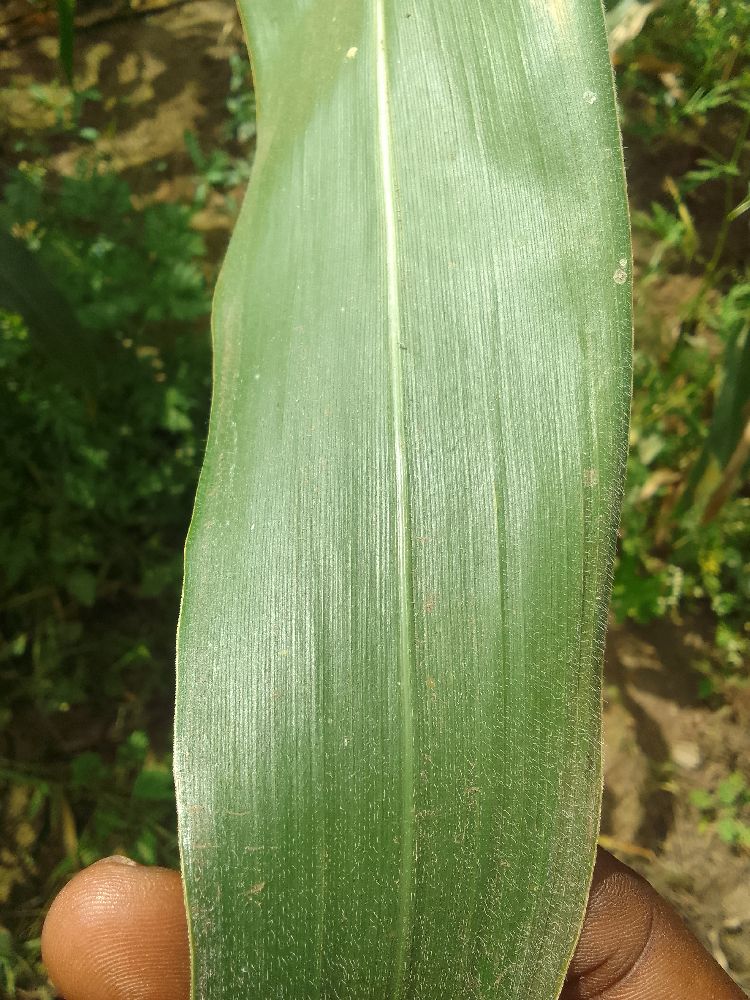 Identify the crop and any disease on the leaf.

maize, healthy
